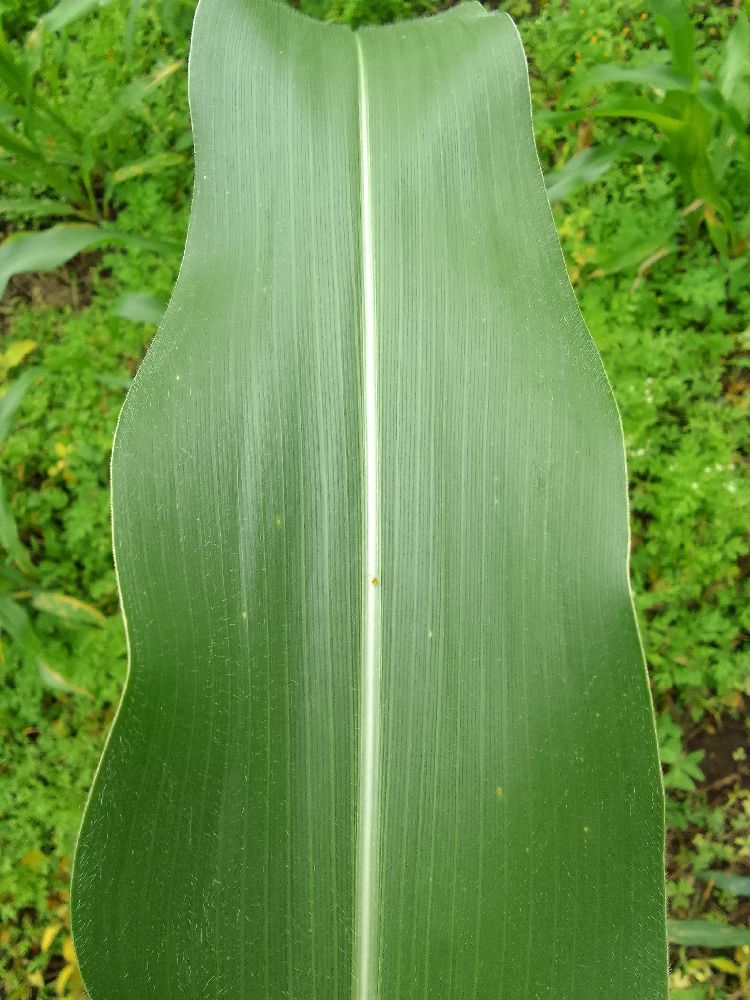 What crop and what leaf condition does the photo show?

maize, healthy
